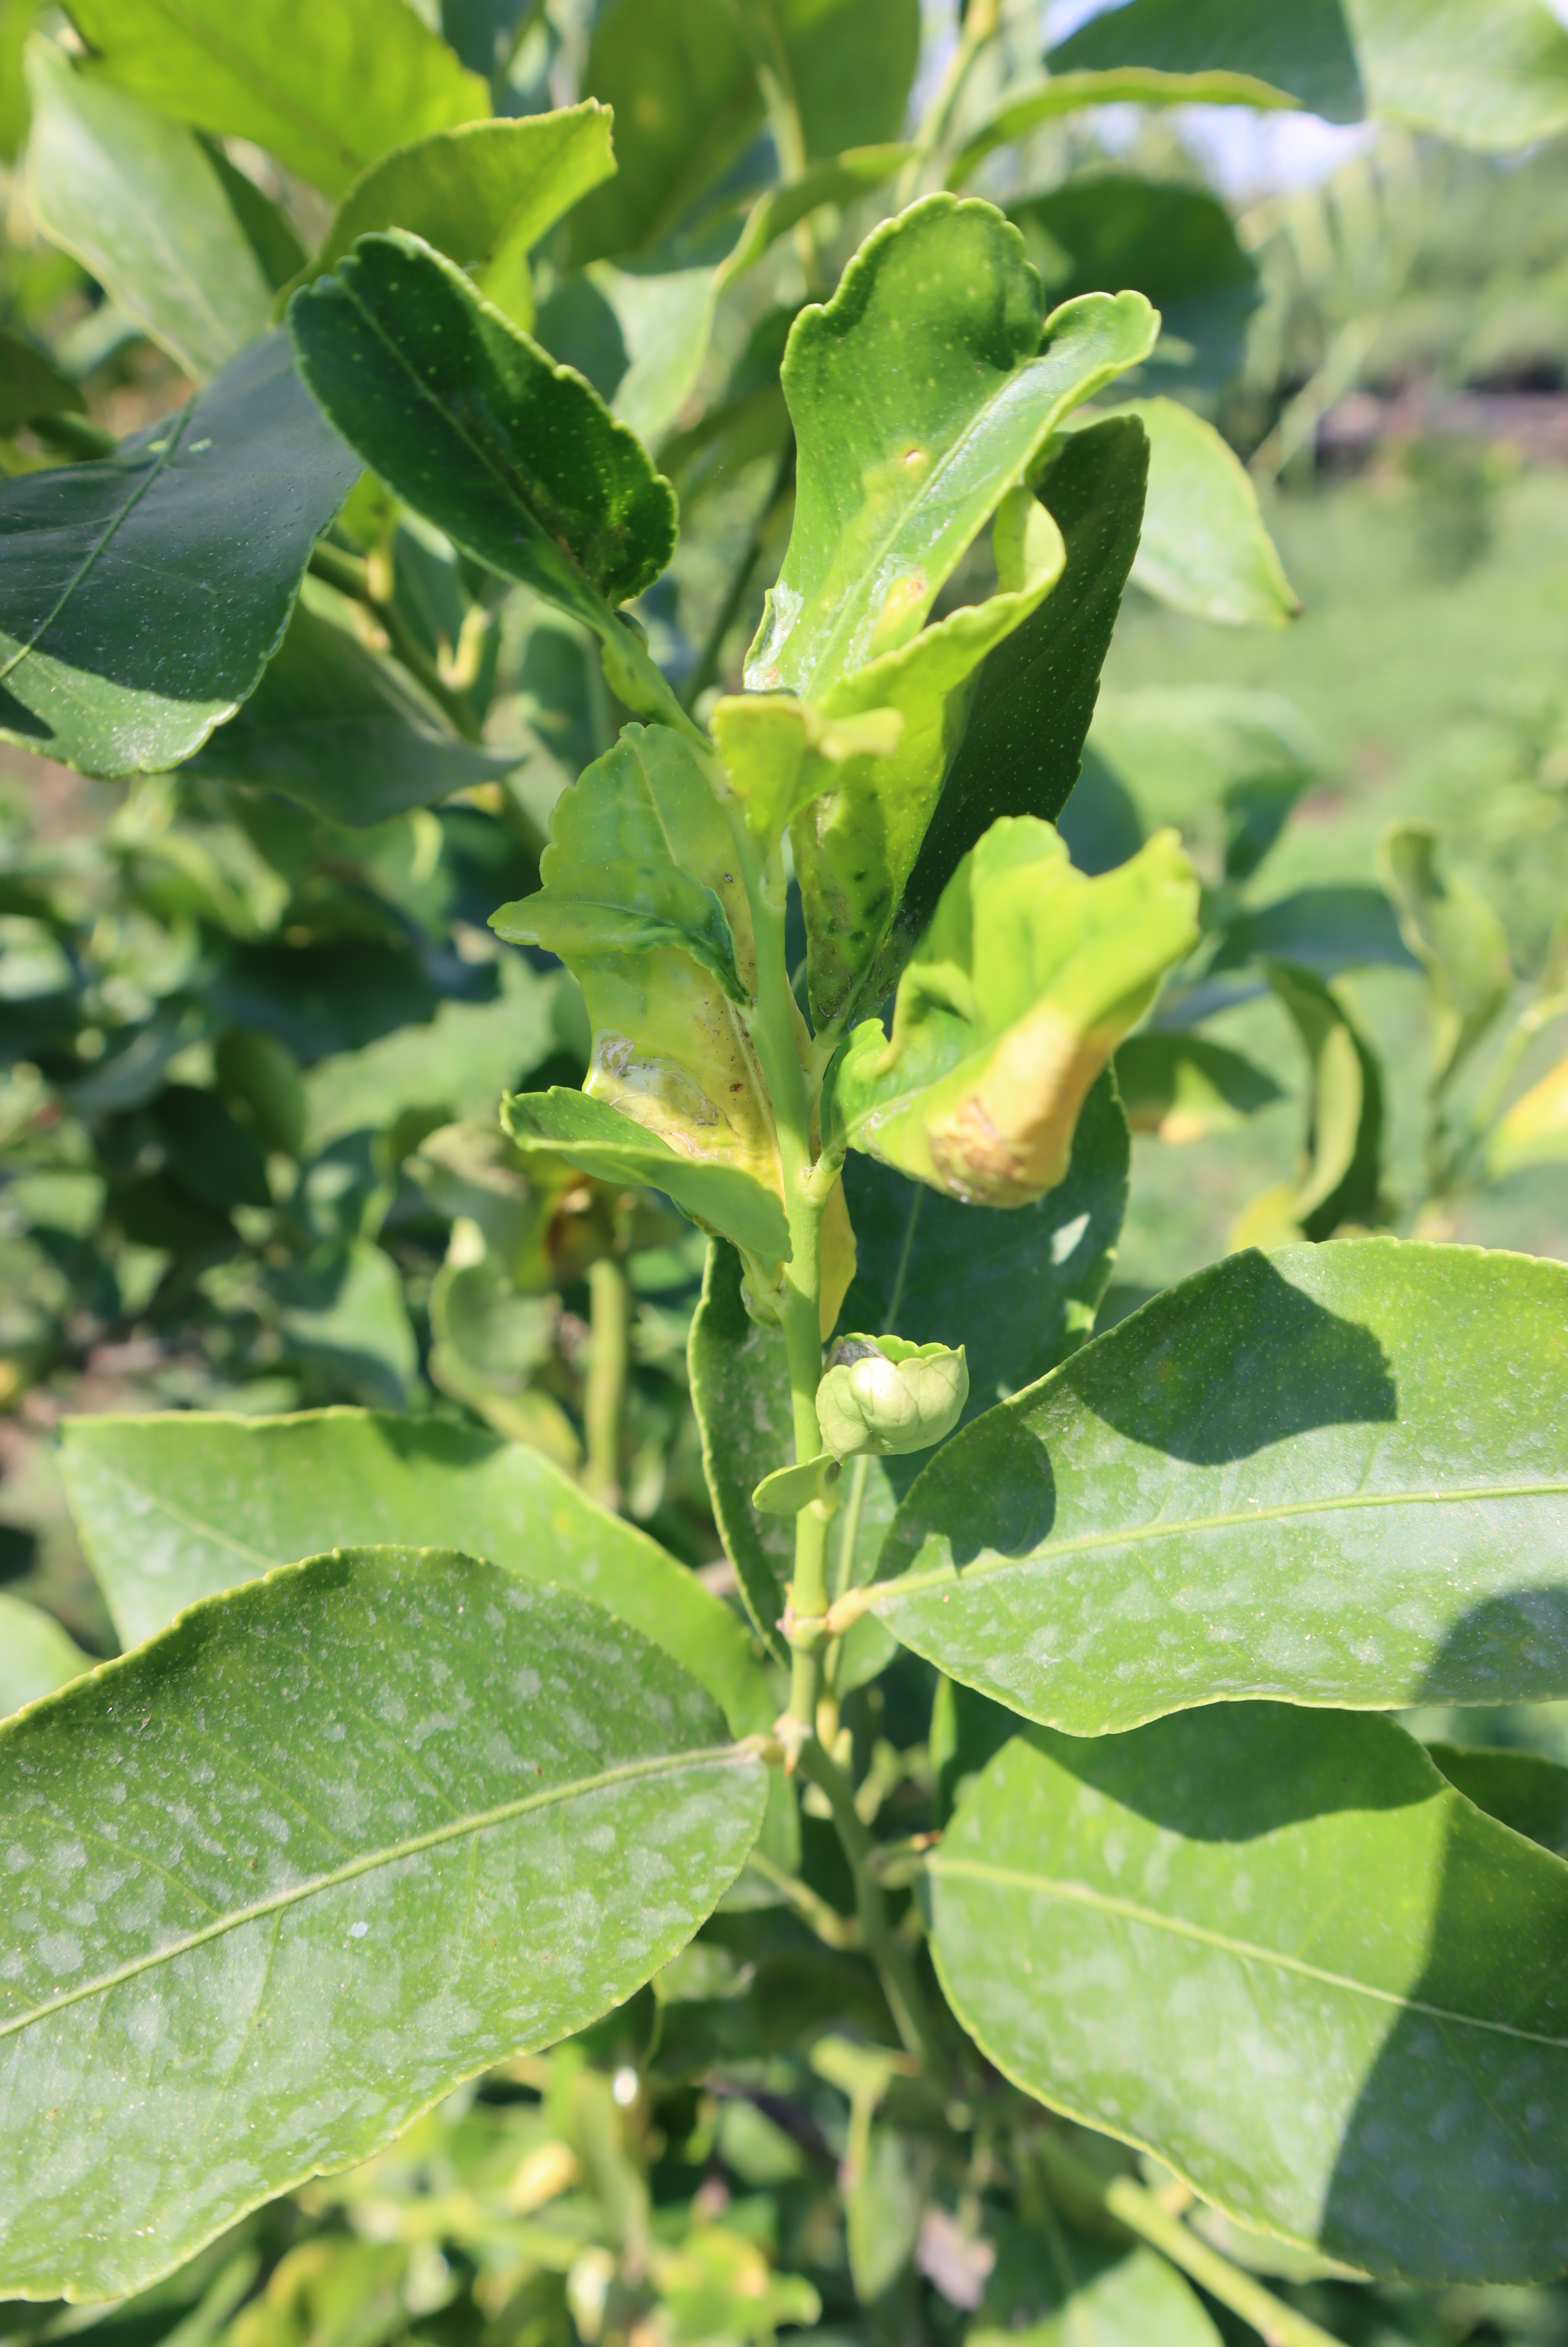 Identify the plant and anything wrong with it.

lemon, healthy
